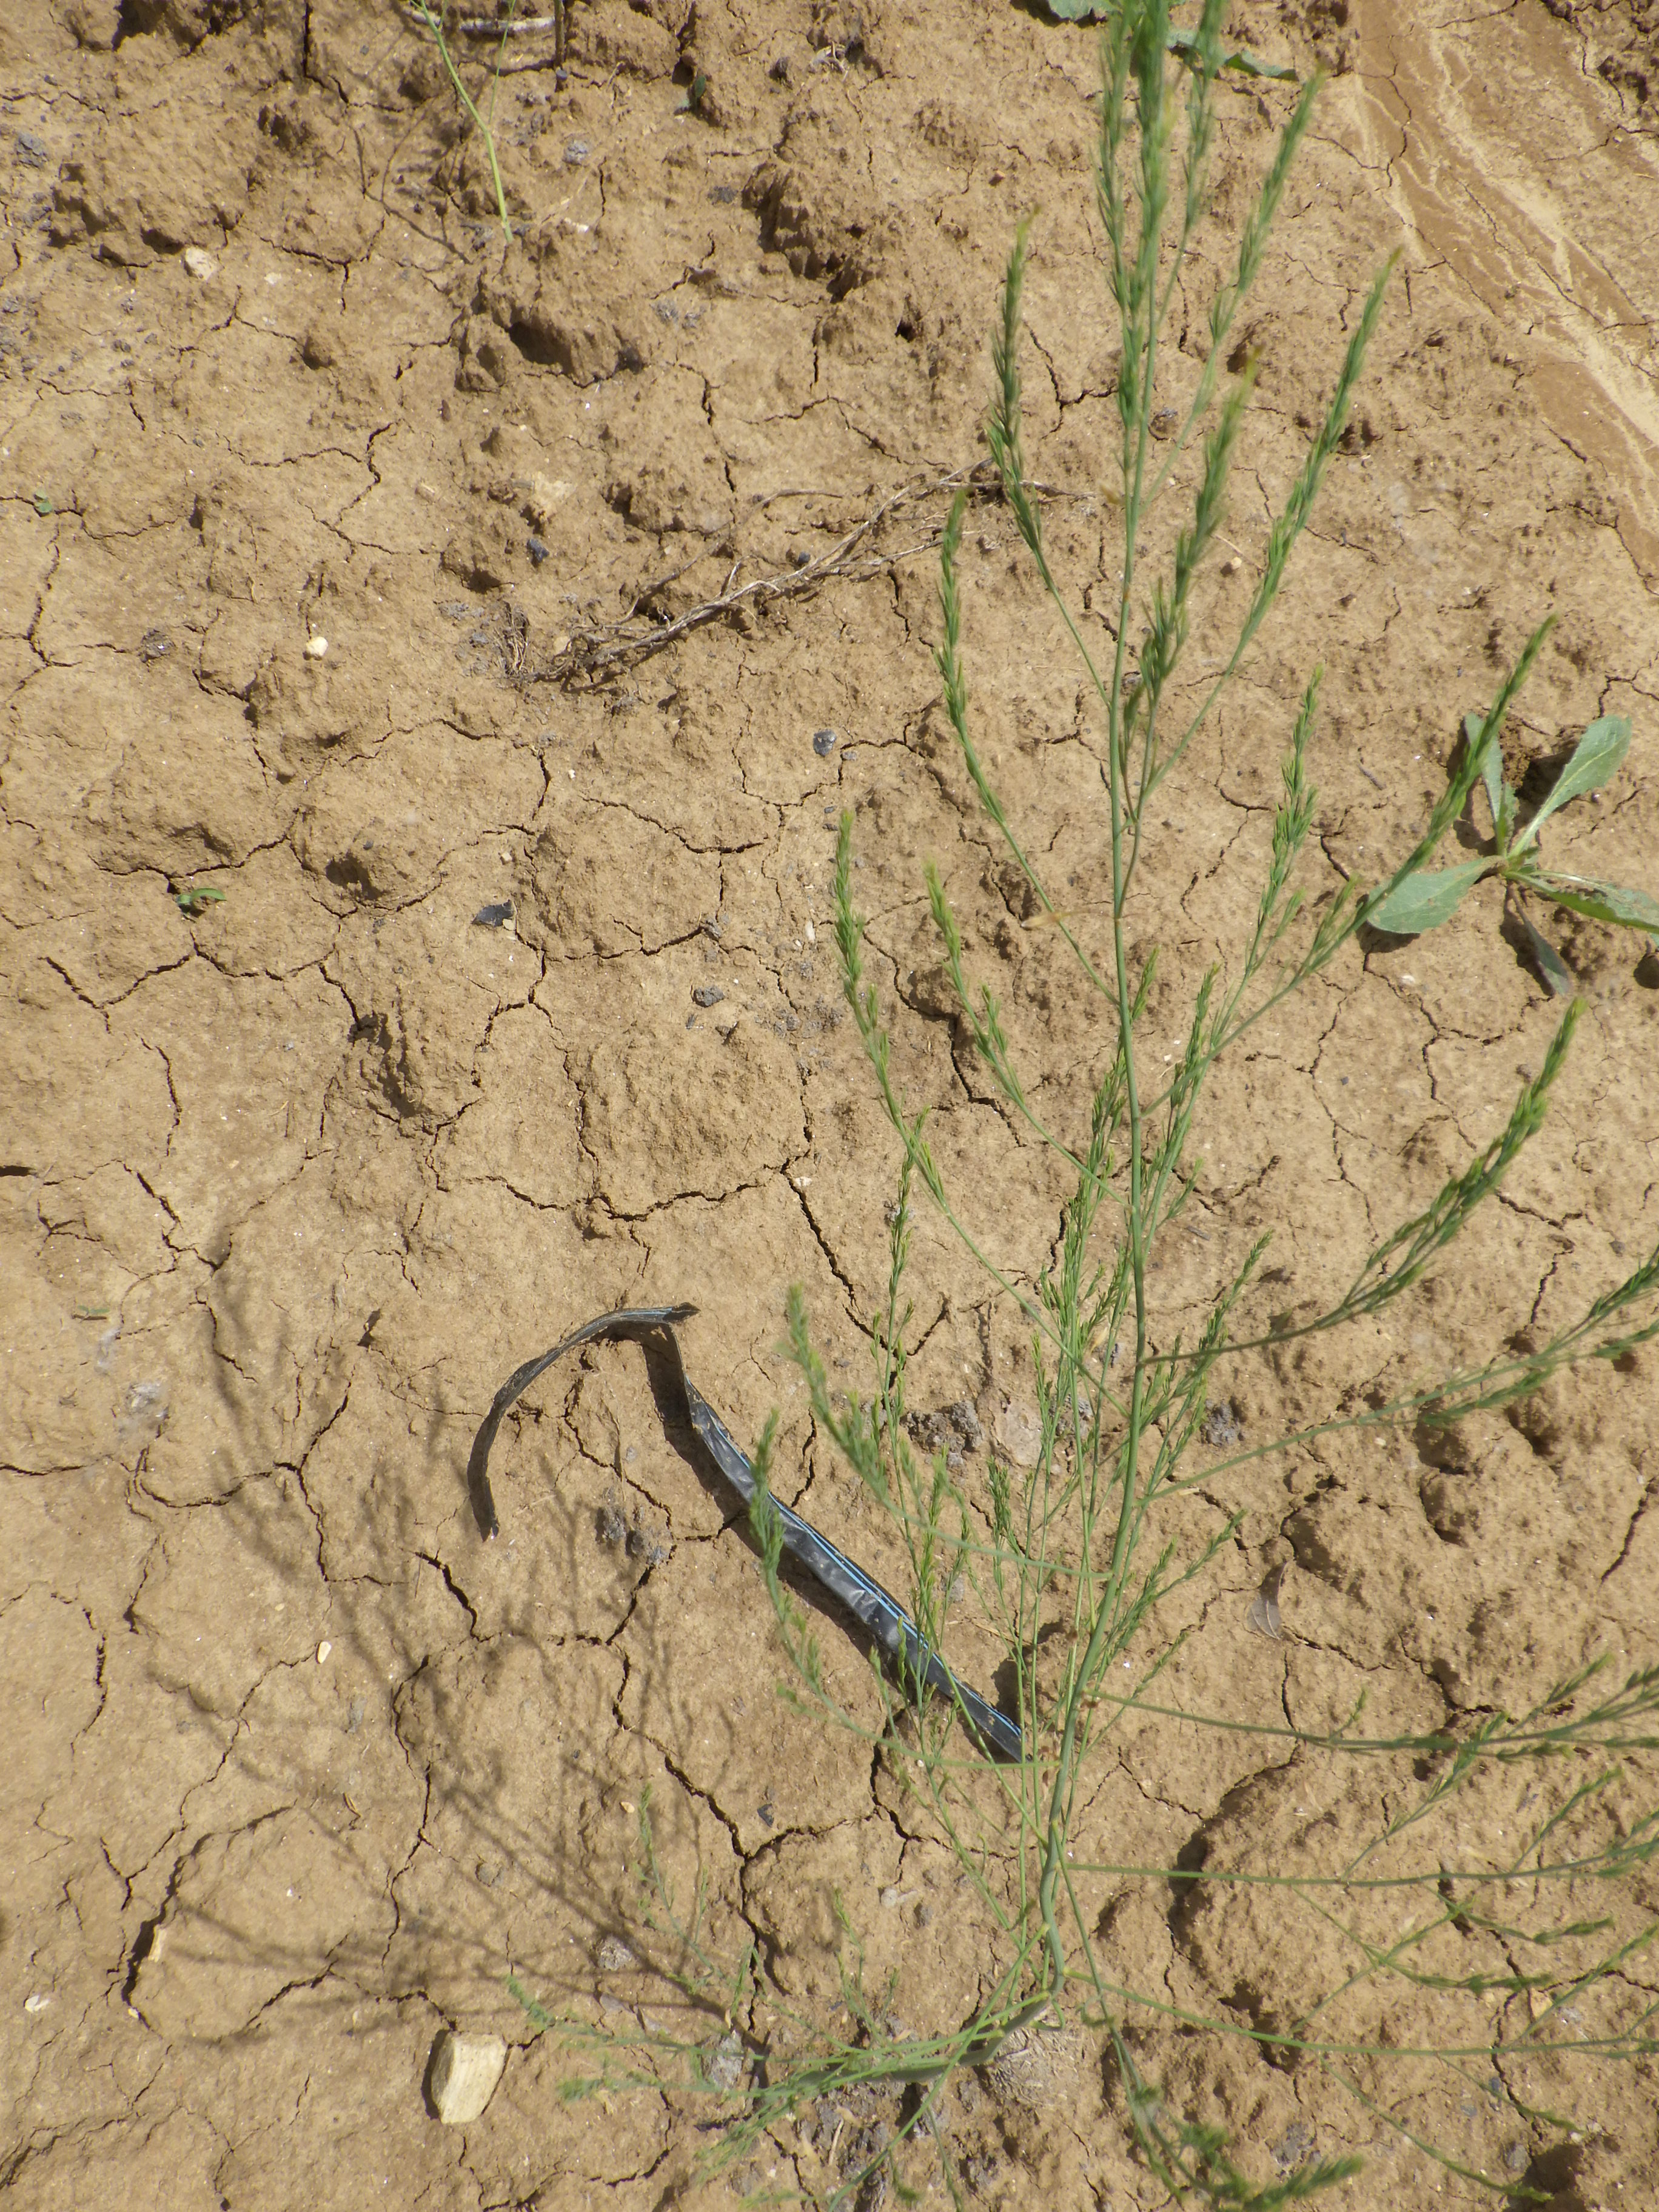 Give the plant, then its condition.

asparagus, healthy
